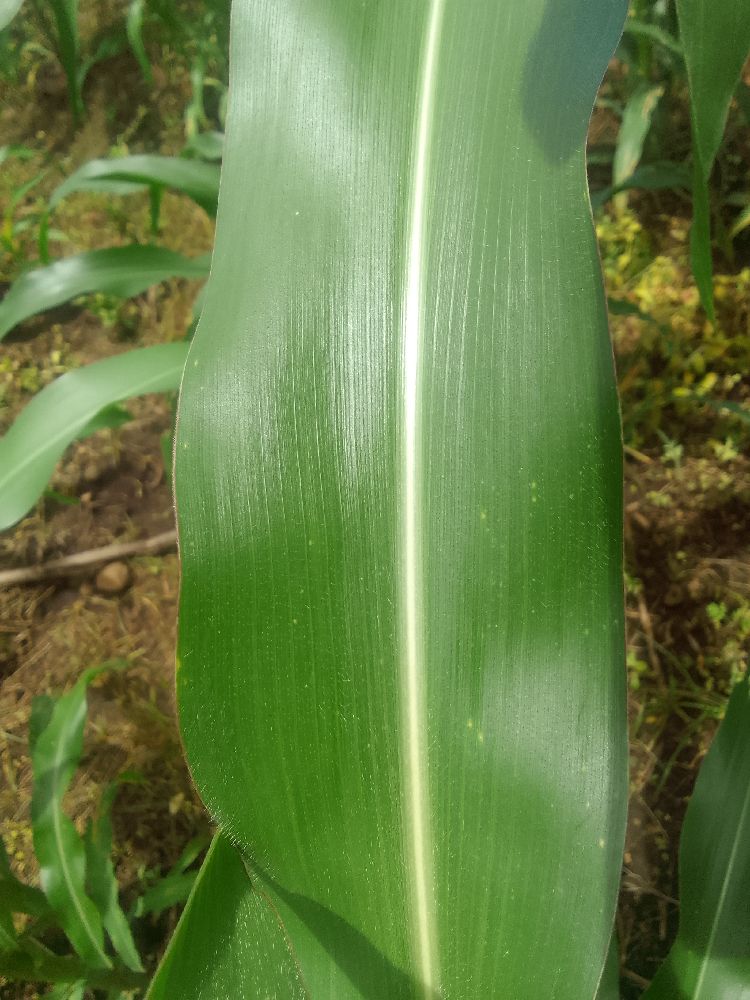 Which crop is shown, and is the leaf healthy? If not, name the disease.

maize, healthy
